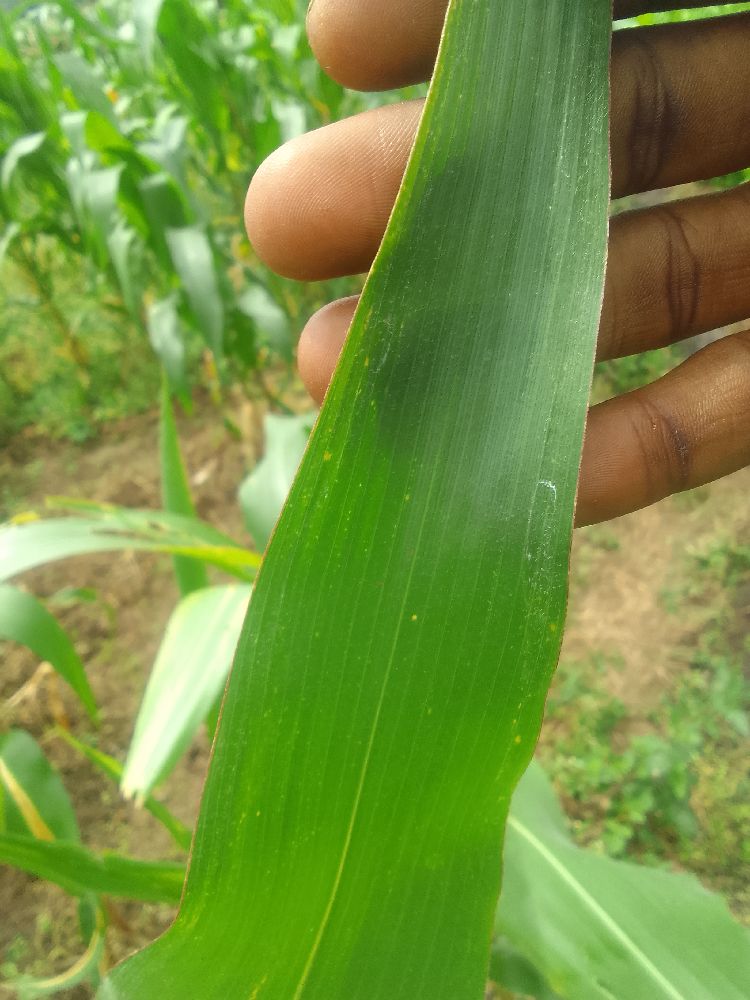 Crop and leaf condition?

maize, healthy
